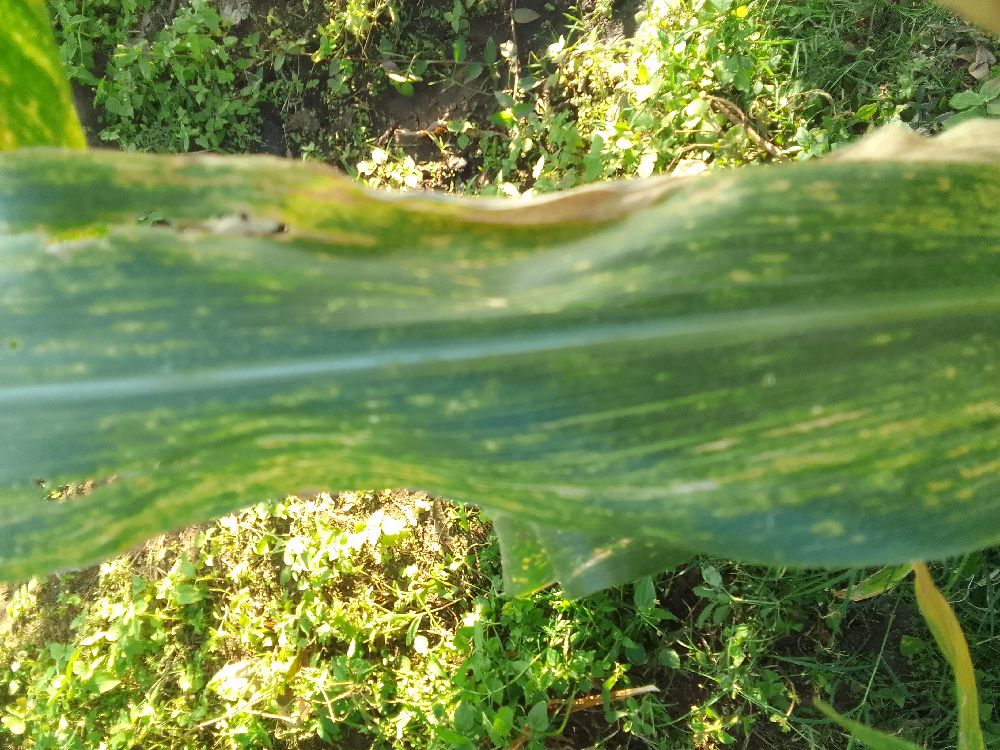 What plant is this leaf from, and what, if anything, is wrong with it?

maize, maize lethal necrosis
